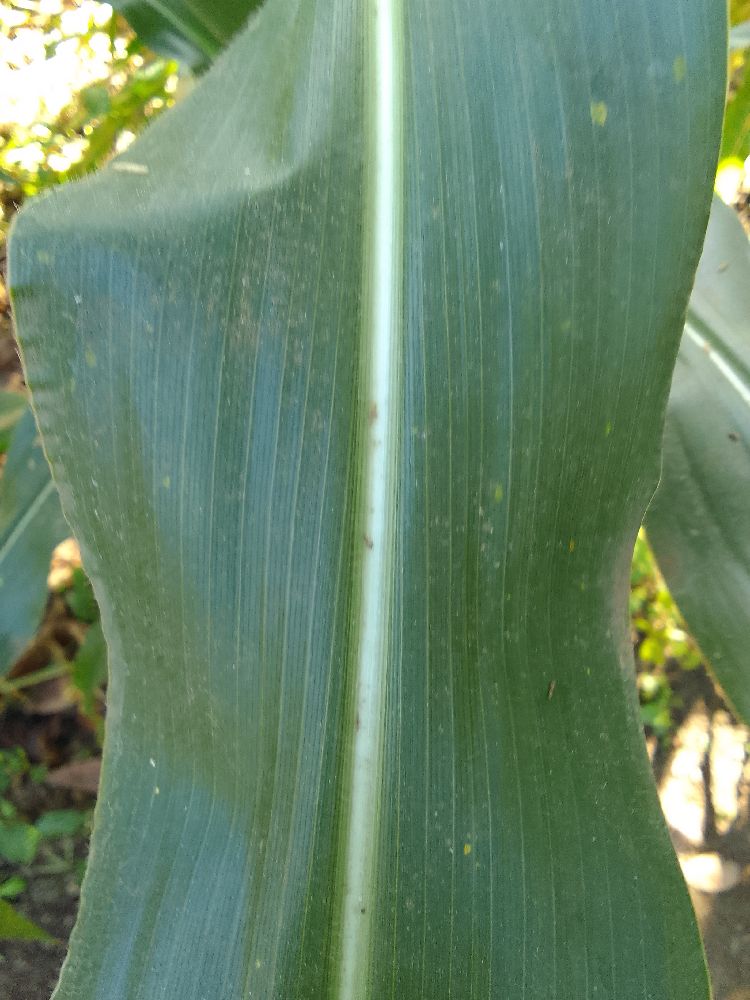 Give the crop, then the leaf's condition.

maize, healthy
